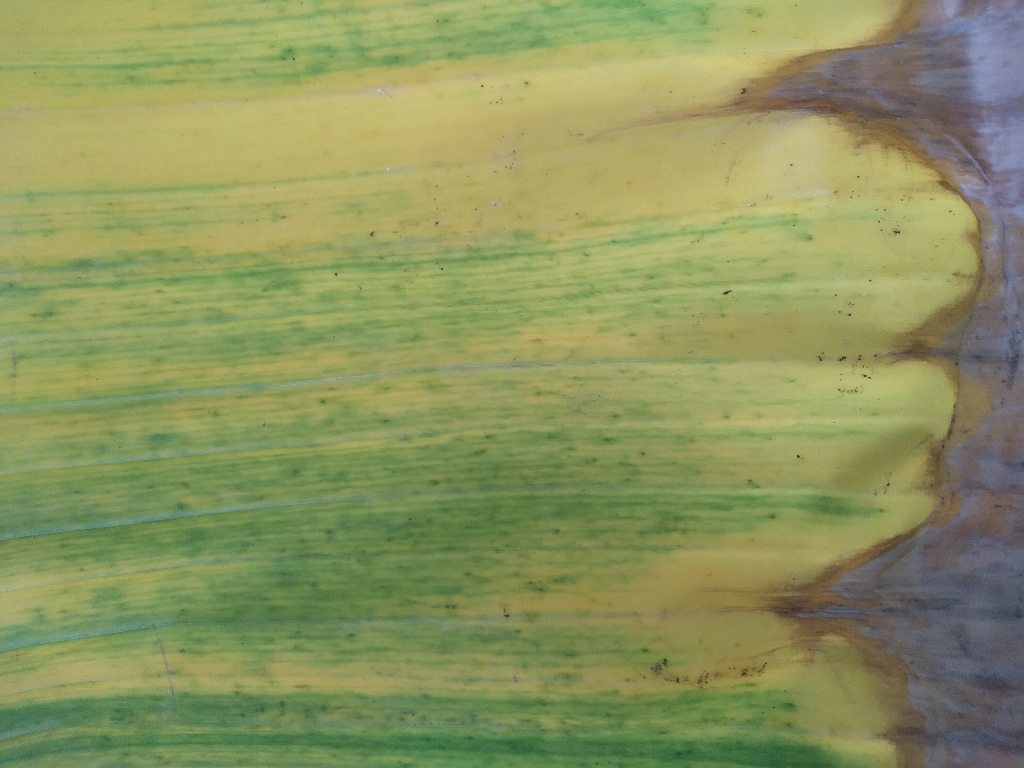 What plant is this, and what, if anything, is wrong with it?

banana, fusarium wilt race 1
